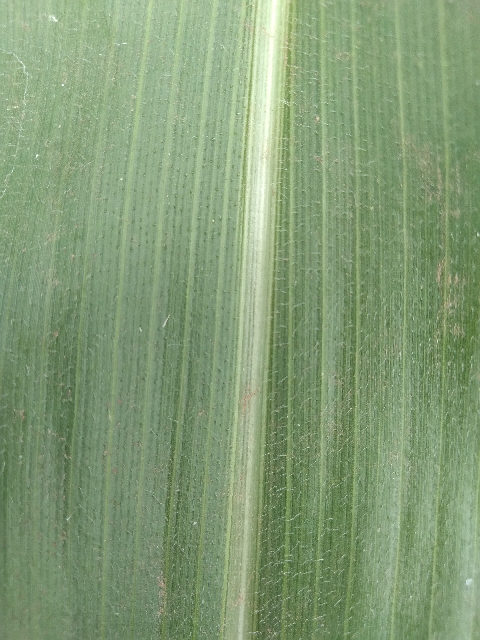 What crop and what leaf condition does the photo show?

maize, healthy
